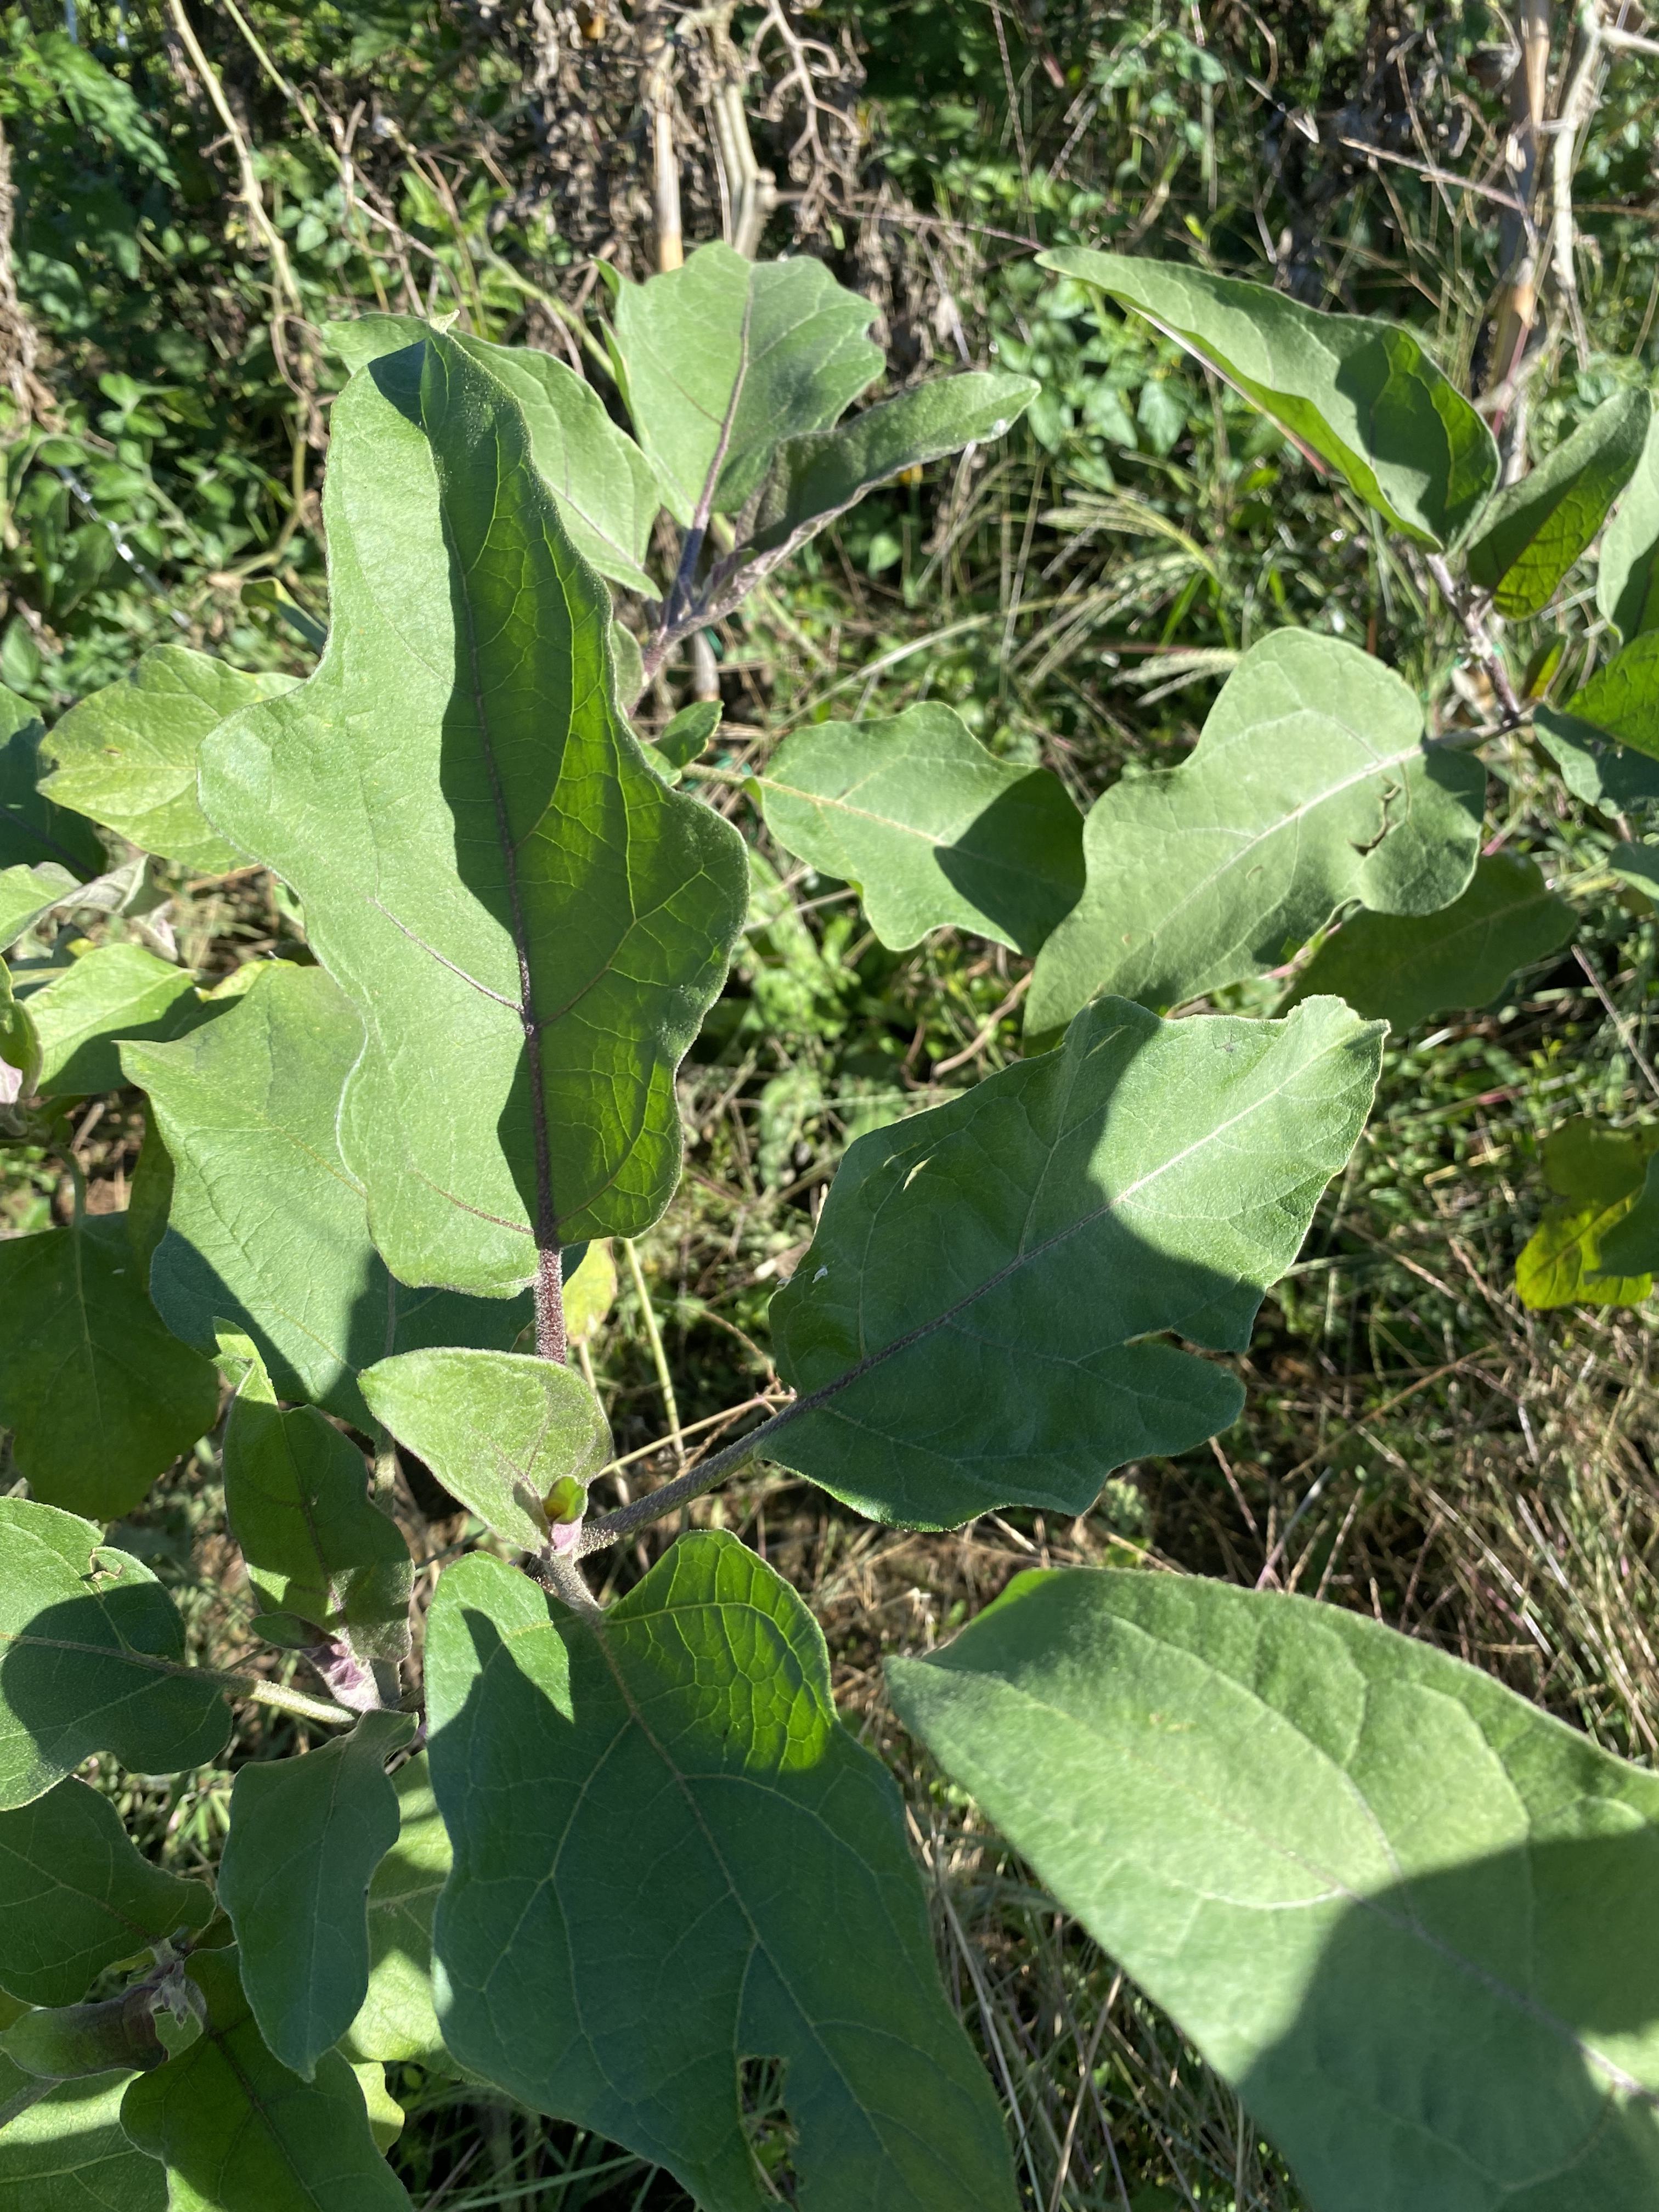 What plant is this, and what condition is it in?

aubergine, phytophagous
